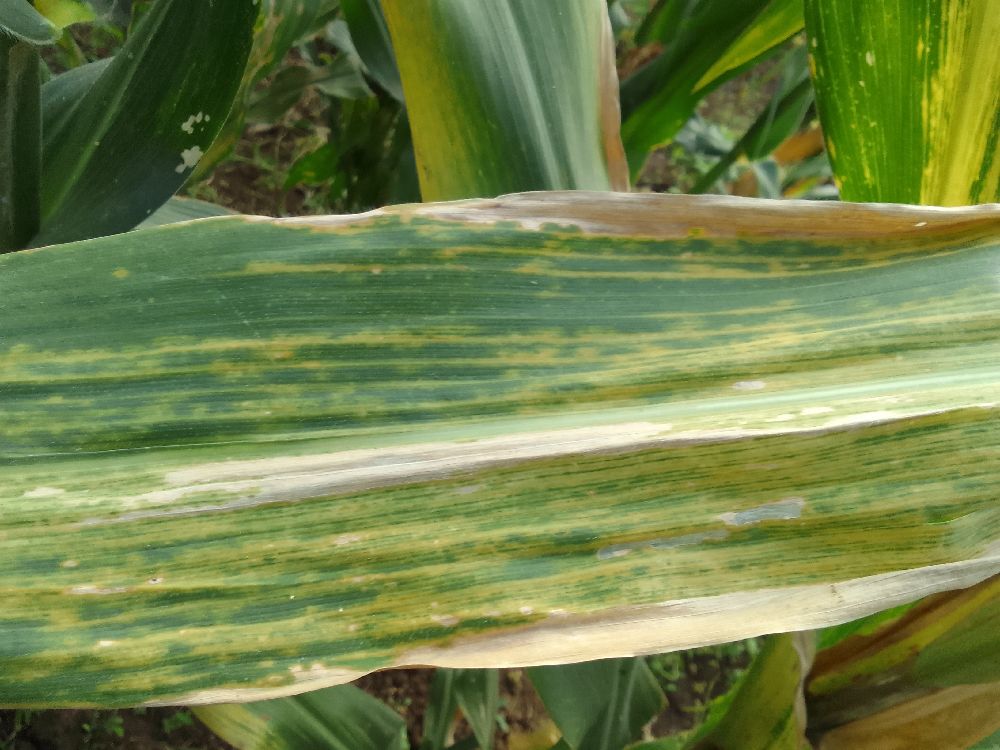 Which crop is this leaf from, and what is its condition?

maize, maize lethal necrosis
